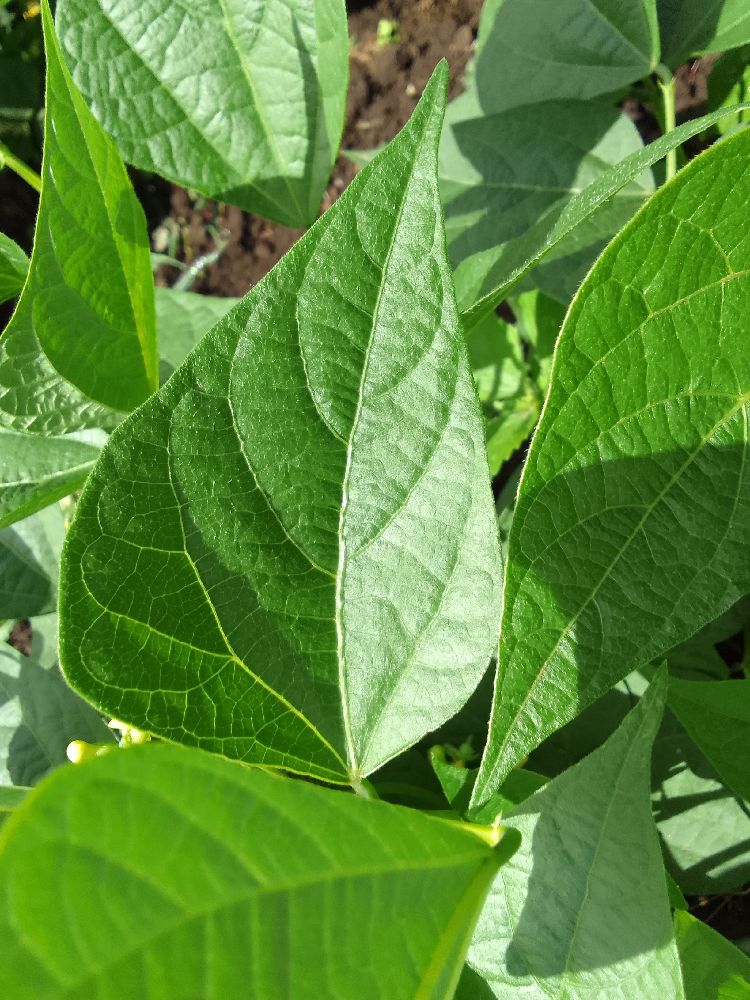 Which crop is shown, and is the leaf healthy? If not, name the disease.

common bean, healthy
